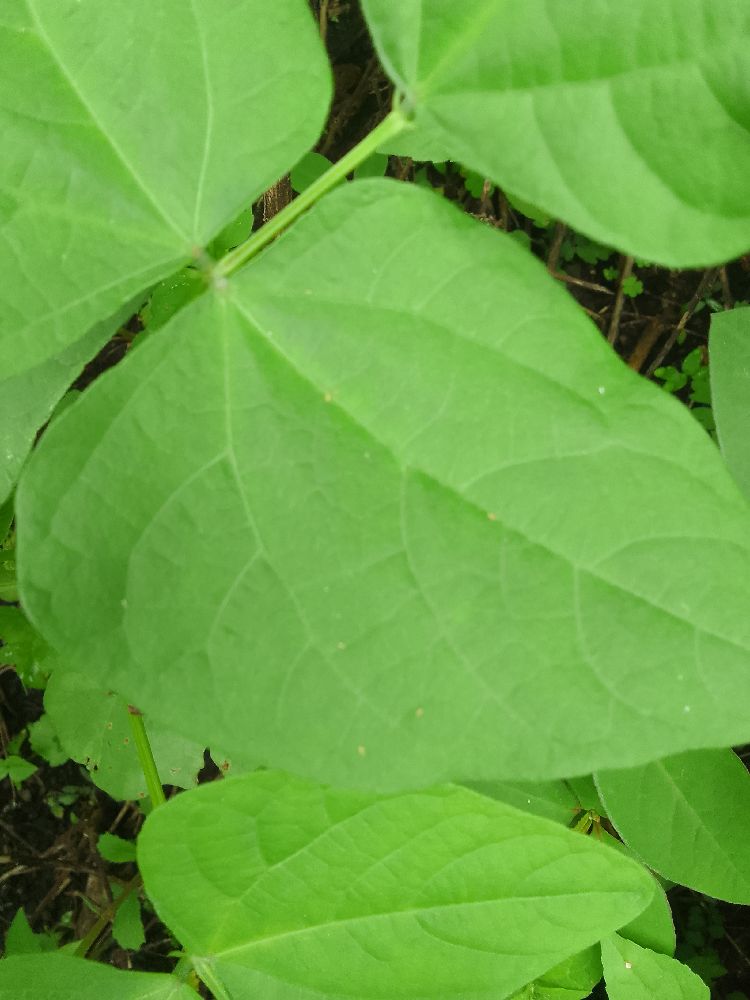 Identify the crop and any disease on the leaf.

common bean, healthy
